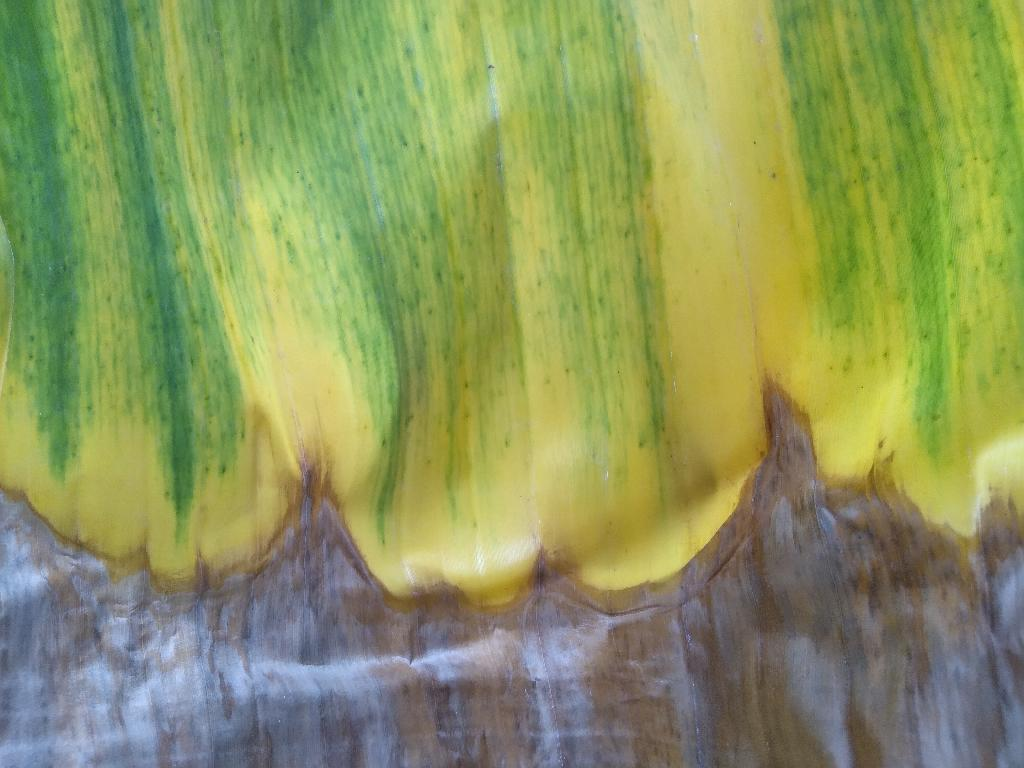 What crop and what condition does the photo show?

banana, fusarium wilt race 1
